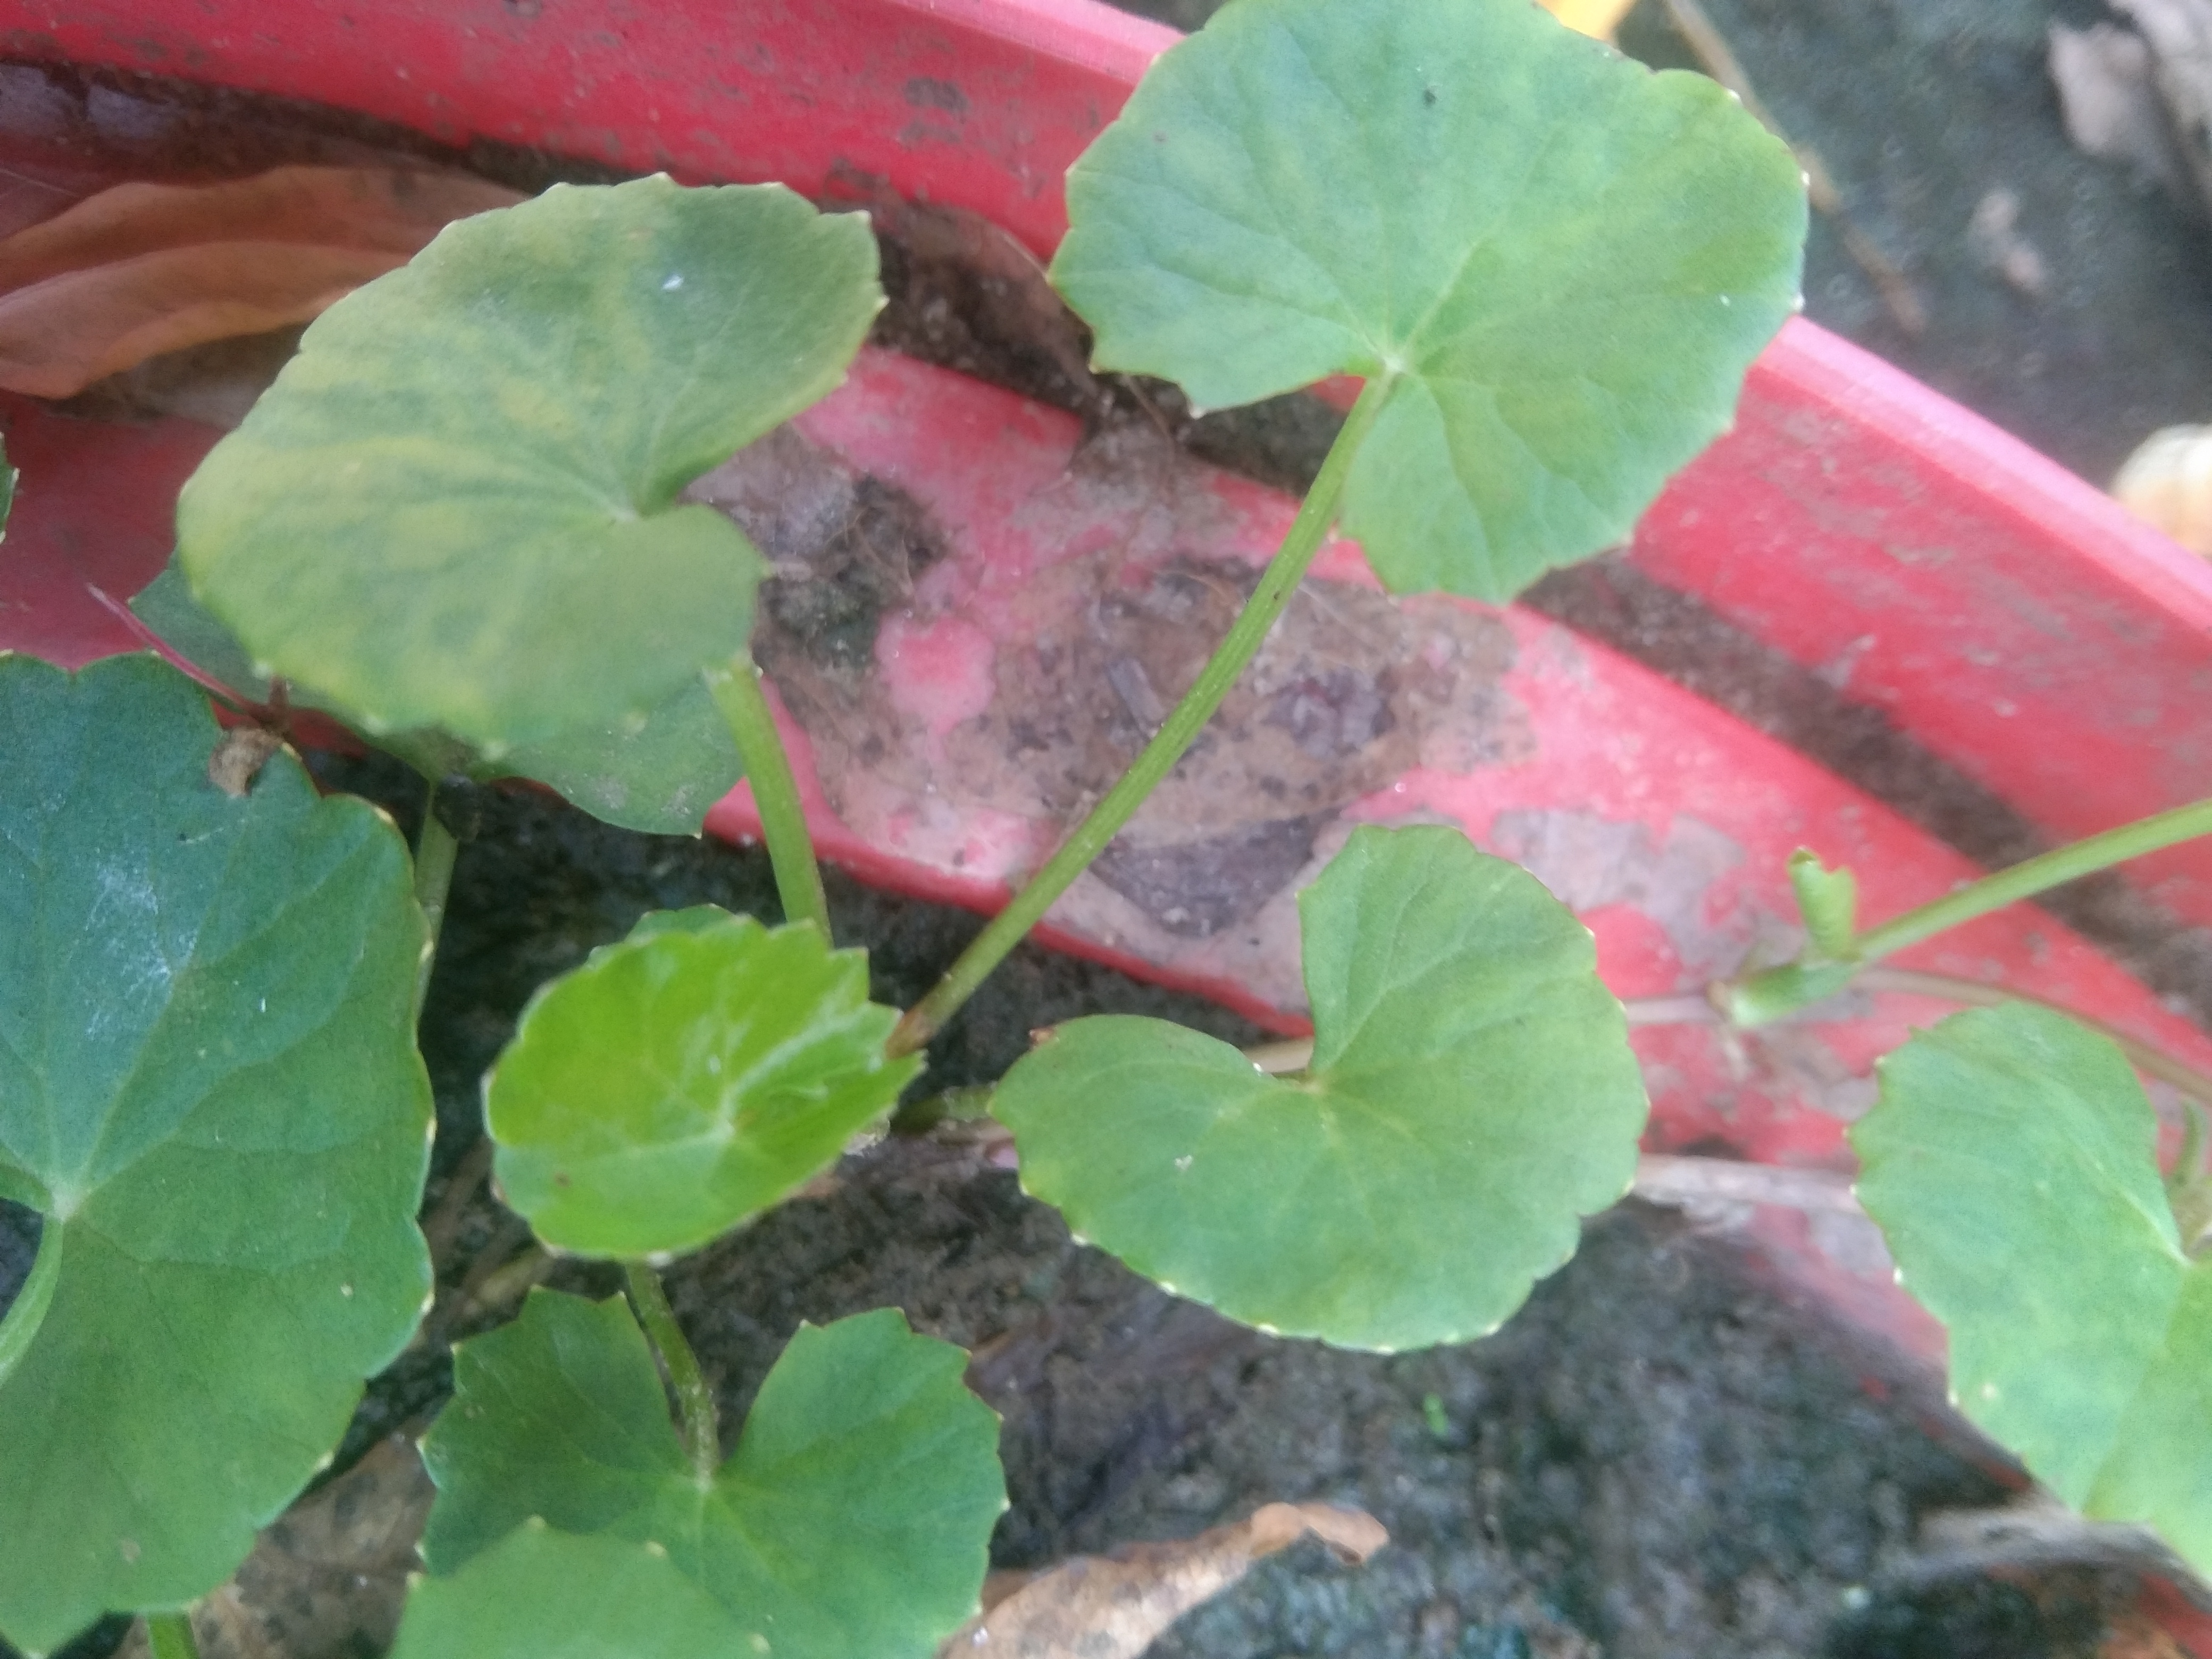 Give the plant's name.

thankuni
